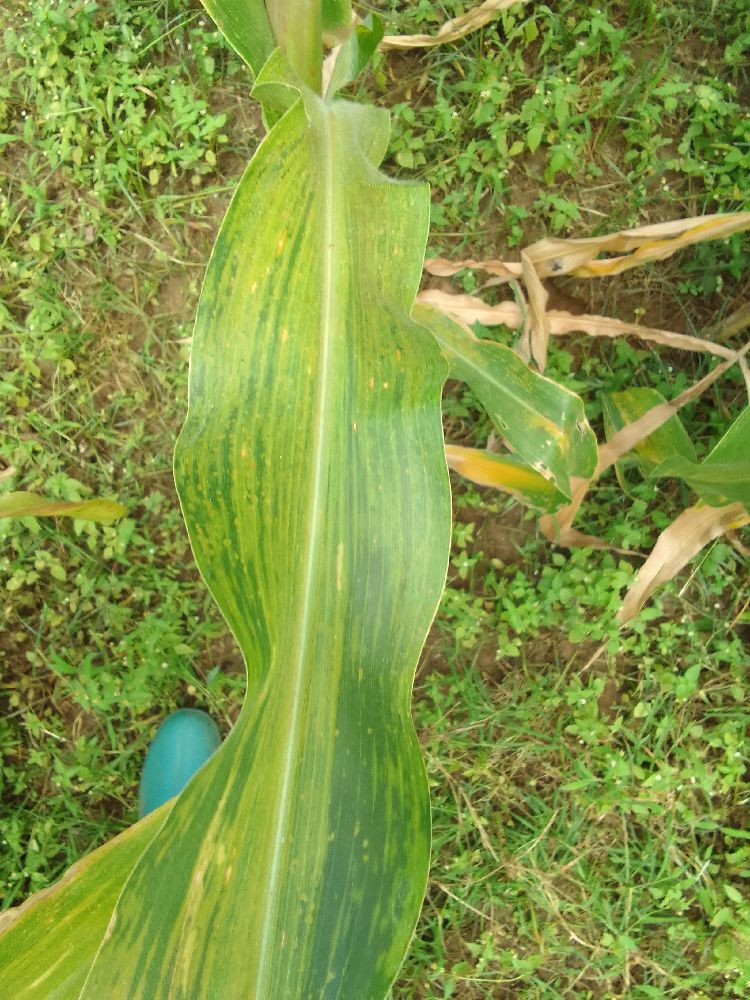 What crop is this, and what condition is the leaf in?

maize, maize lethal necrosis
